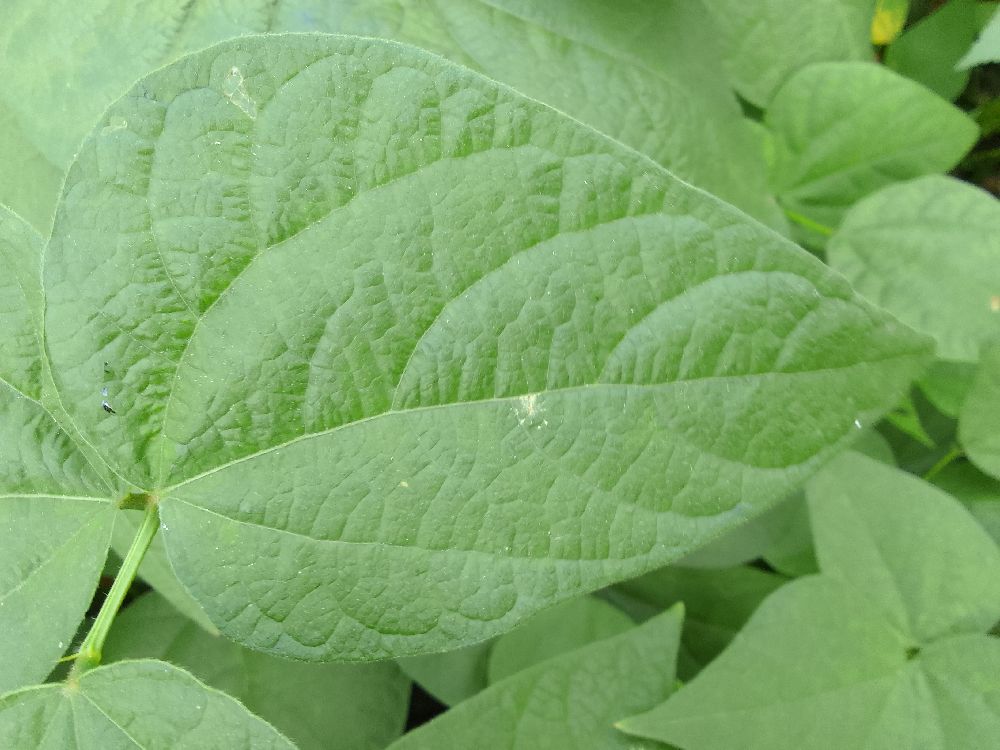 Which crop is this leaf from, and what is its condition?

common bean, healthy
